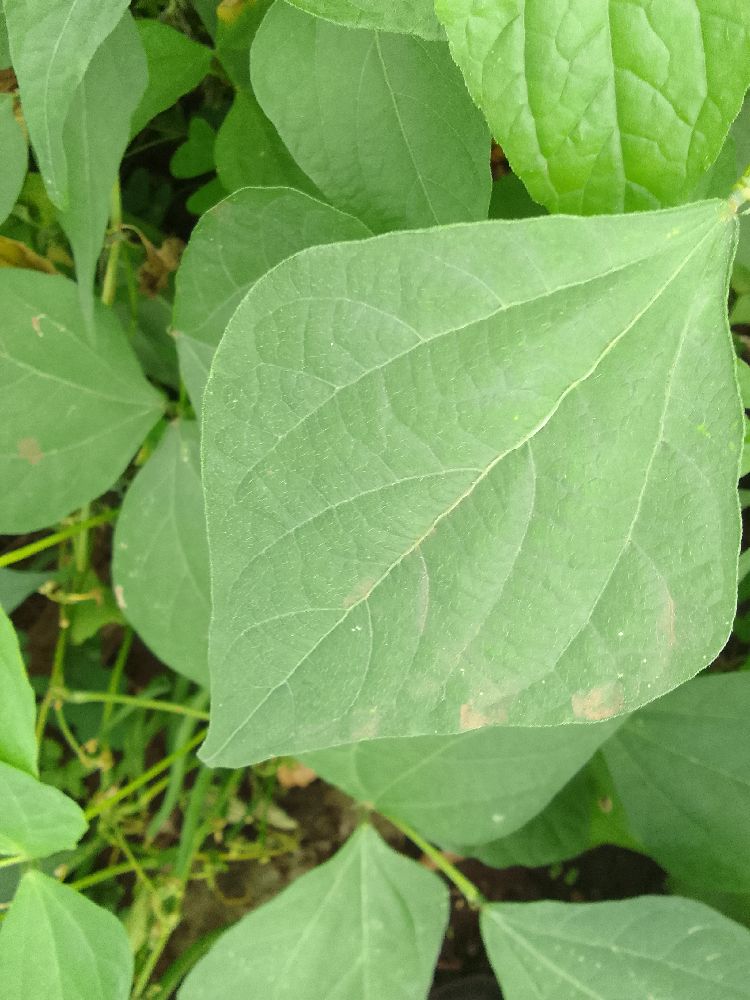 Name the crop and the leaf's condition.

common bean, healthy
